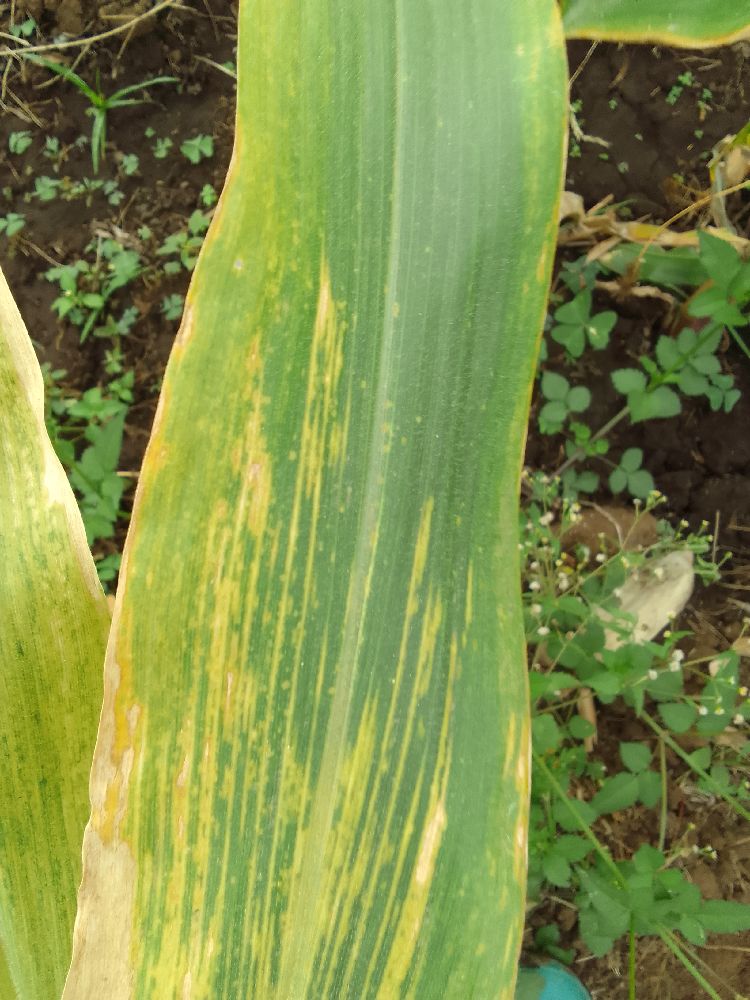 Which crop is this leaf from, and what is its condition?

maize, maize lethal necrosis
